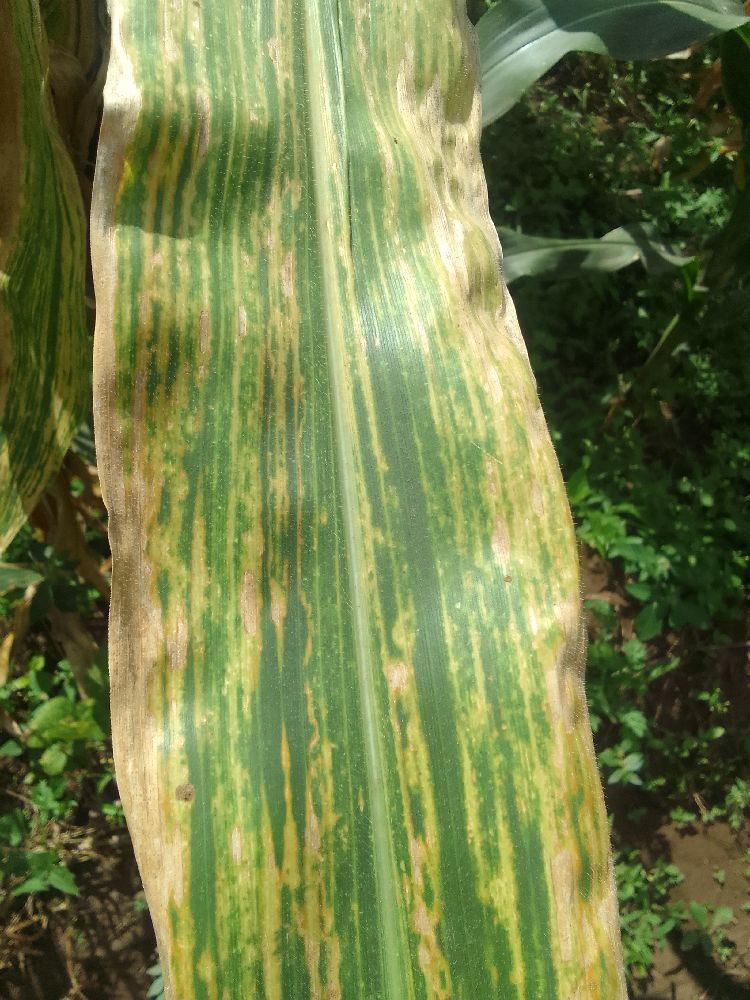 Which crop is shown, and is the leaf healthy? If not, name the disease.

maize, maize lethal necrosis
